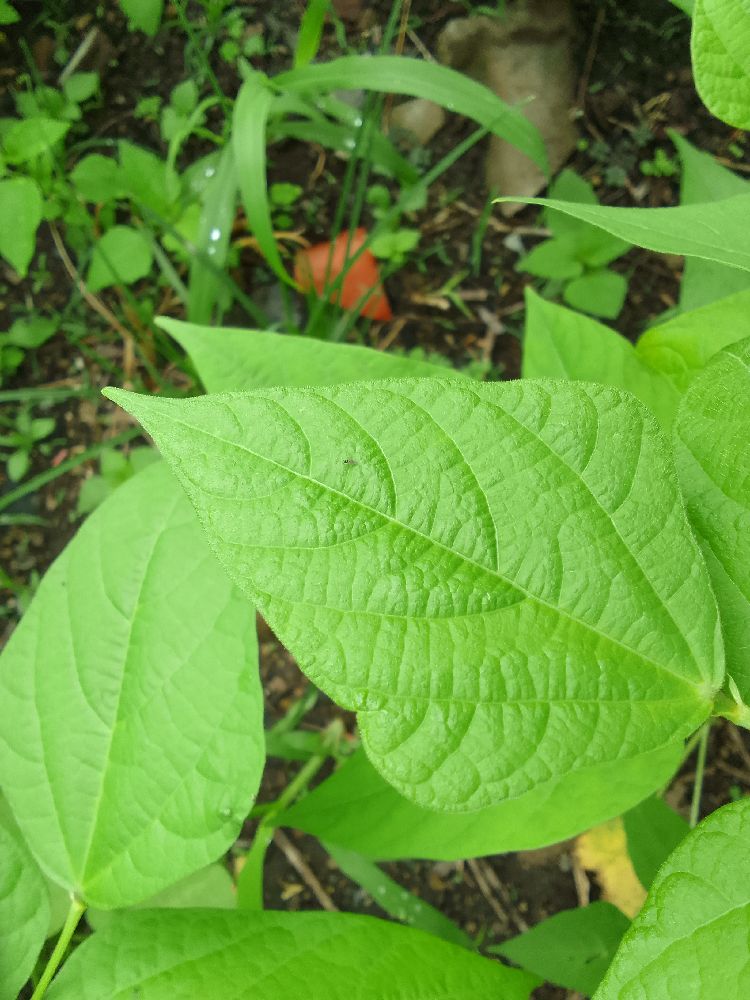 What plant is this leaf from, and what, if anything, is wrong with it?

common bean, healthy
